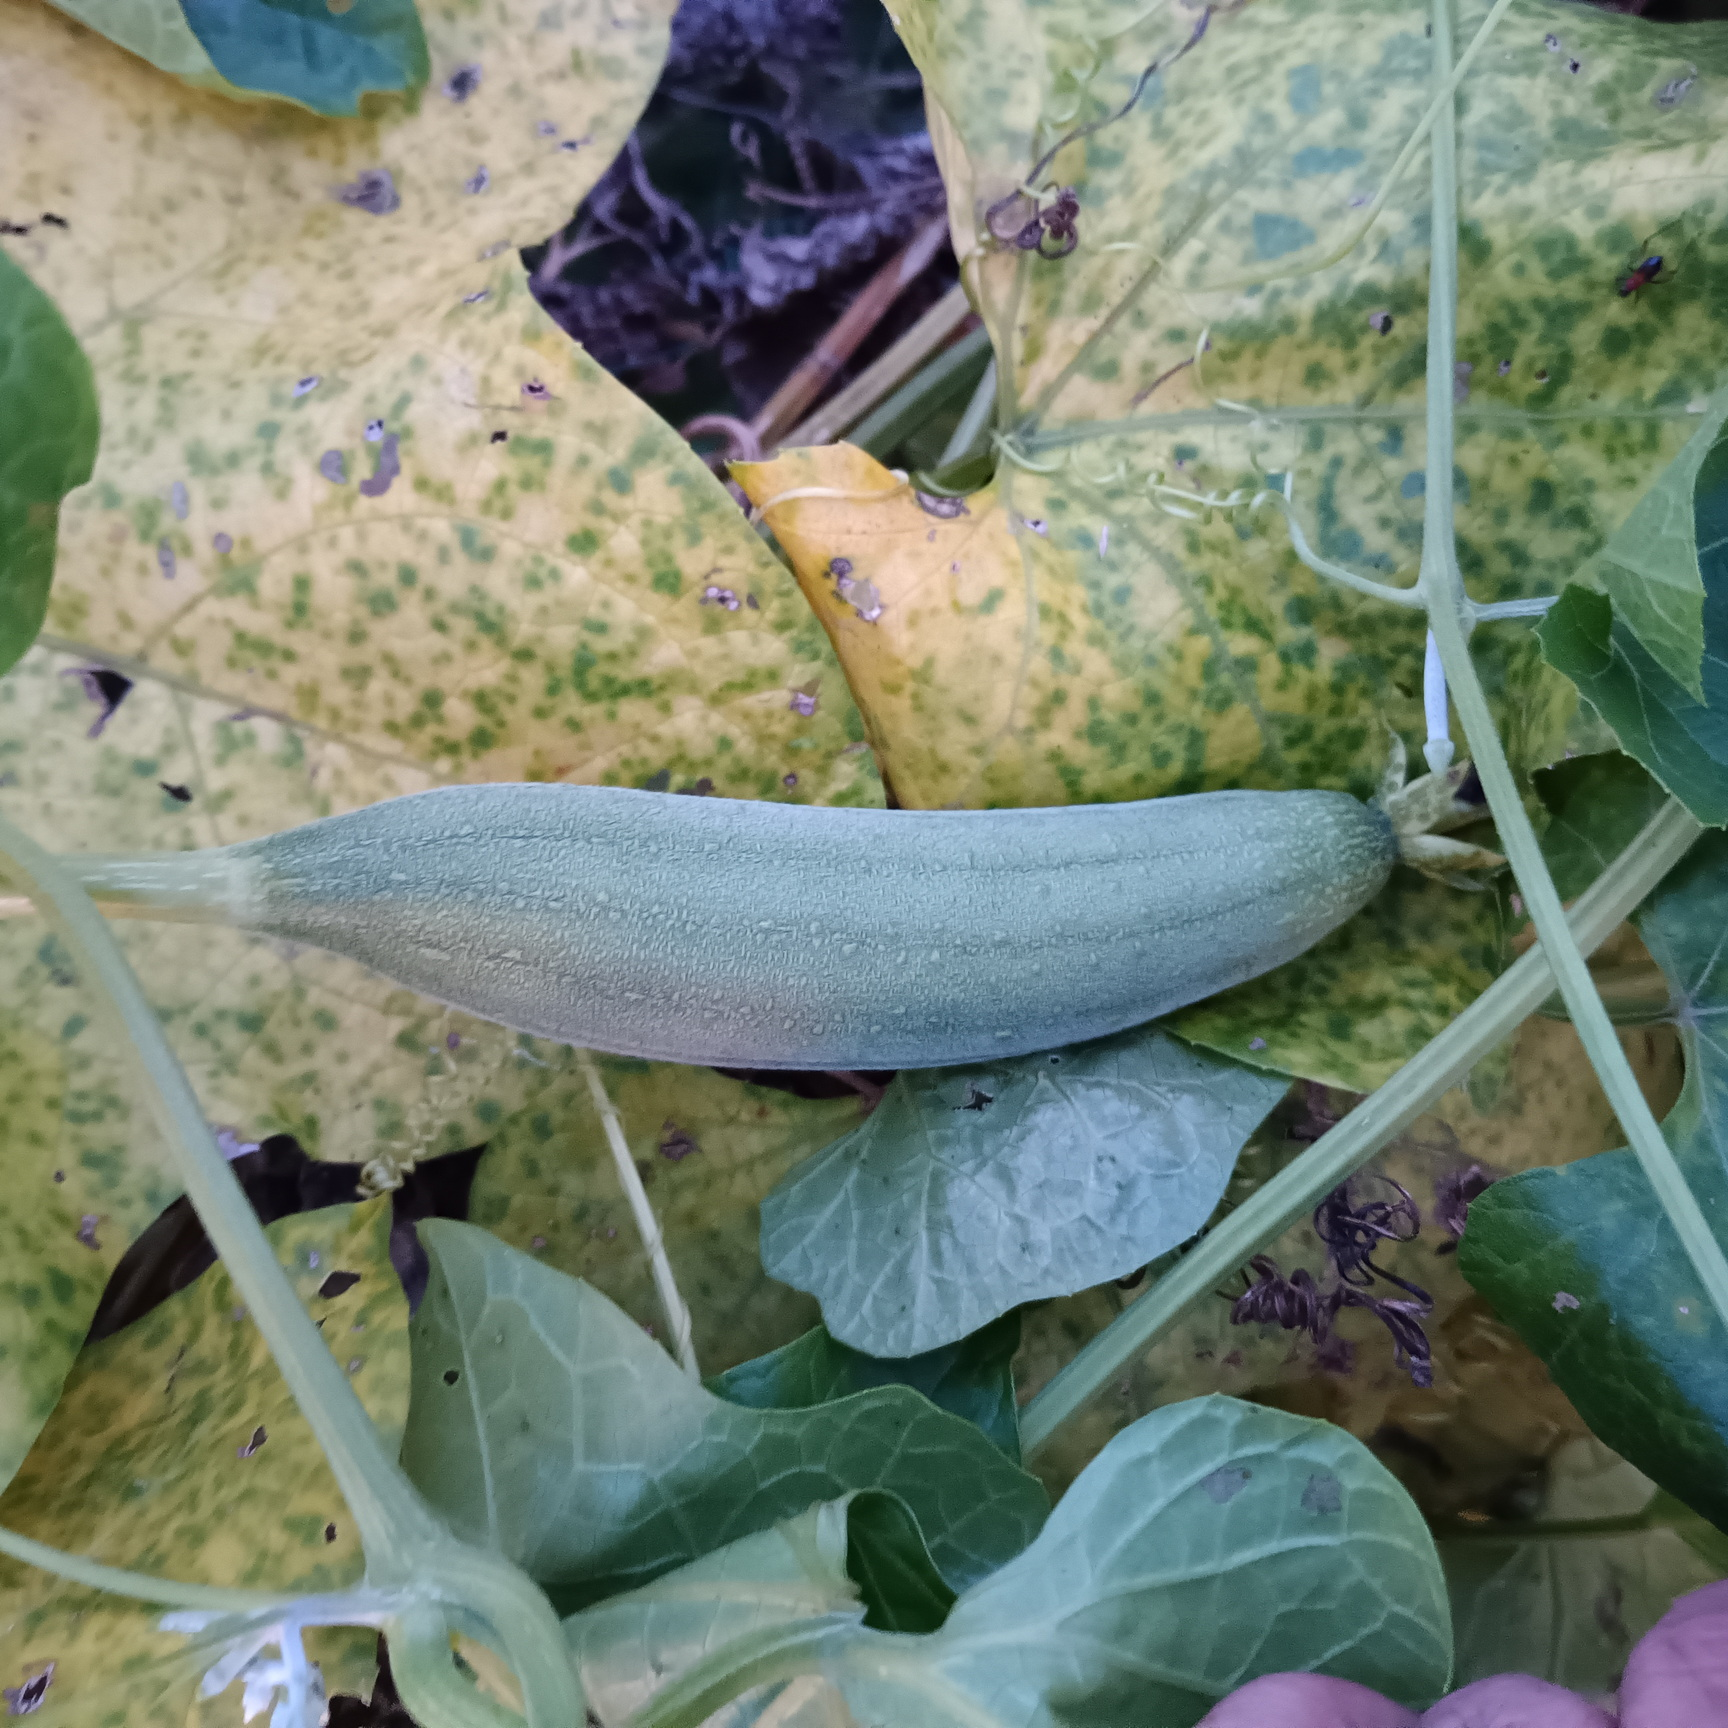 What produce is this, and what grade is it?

luffa, fresh
